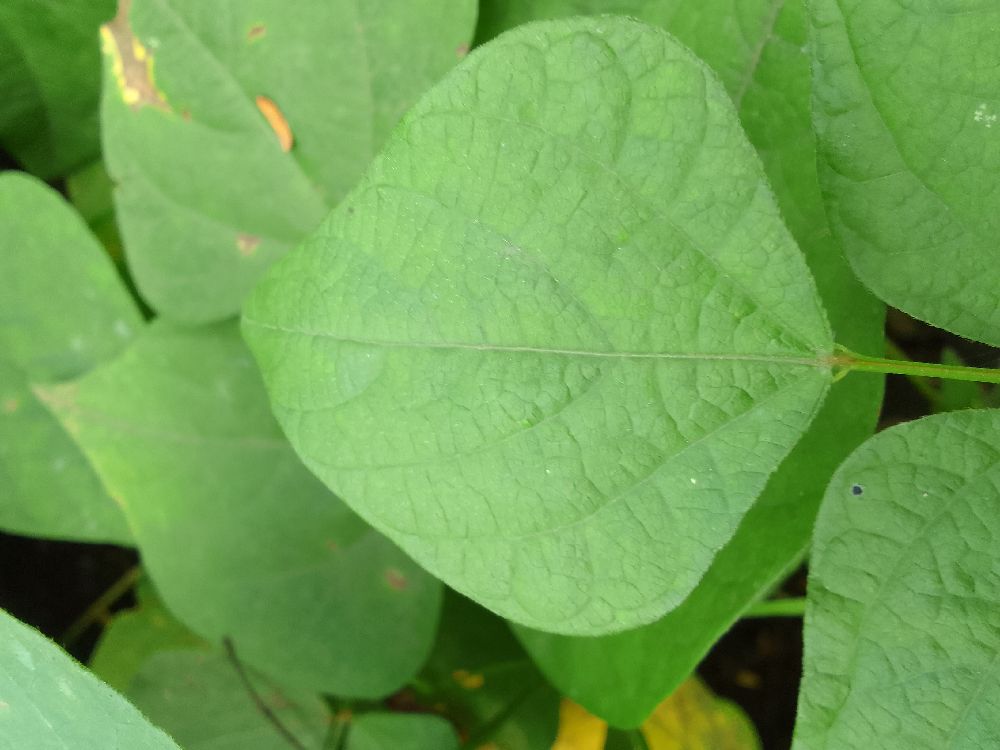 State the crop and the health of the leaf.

common bean, healthy
